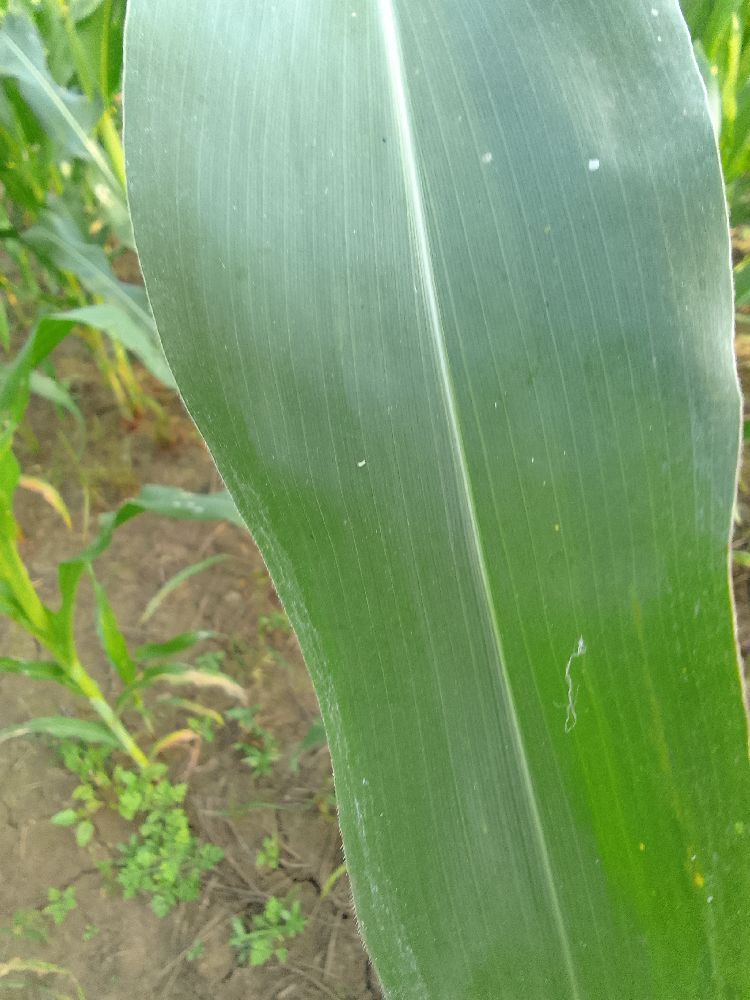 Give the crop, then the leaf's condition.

maize, healthy
